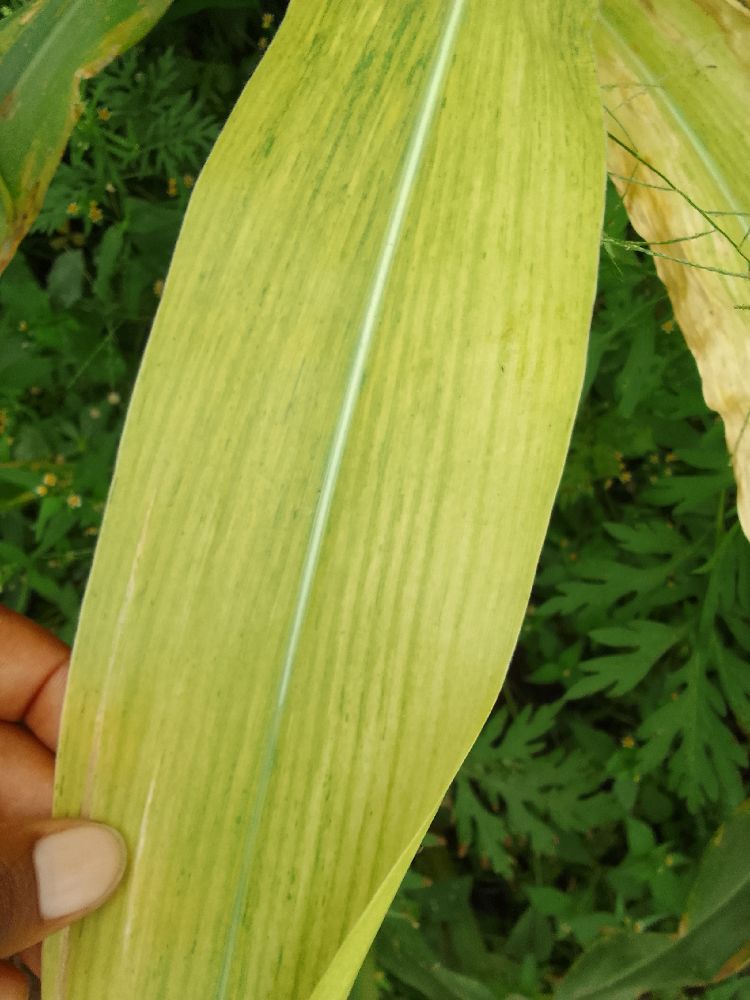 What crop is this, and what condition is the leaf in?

maize, maize lethal necrosis
